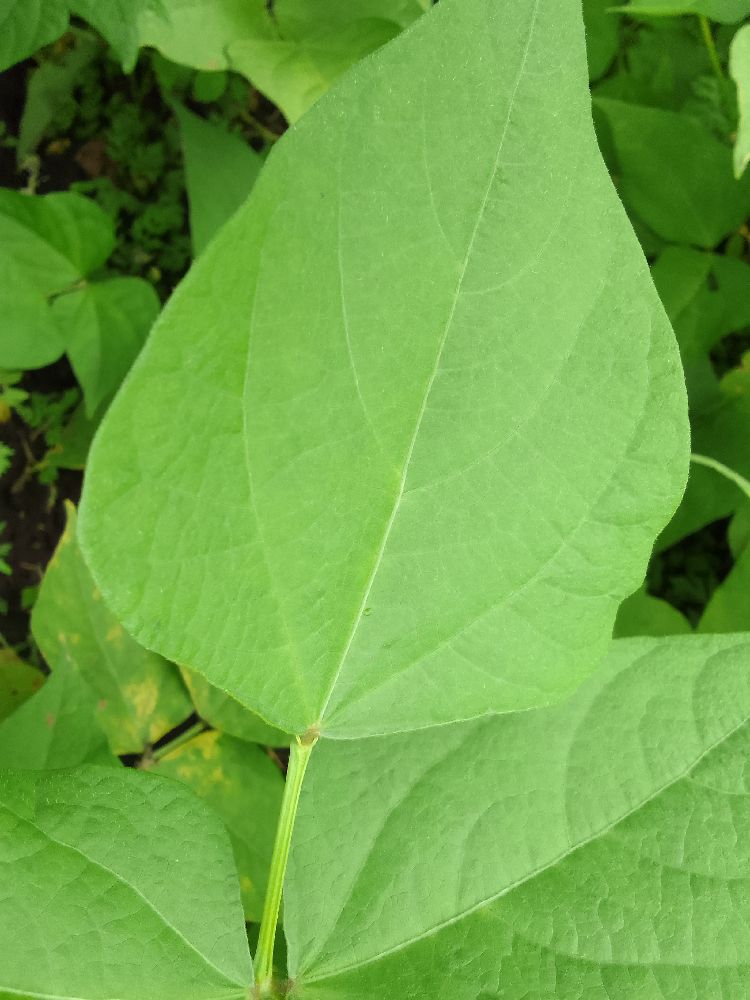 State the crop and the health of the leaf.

common bean, healthy
